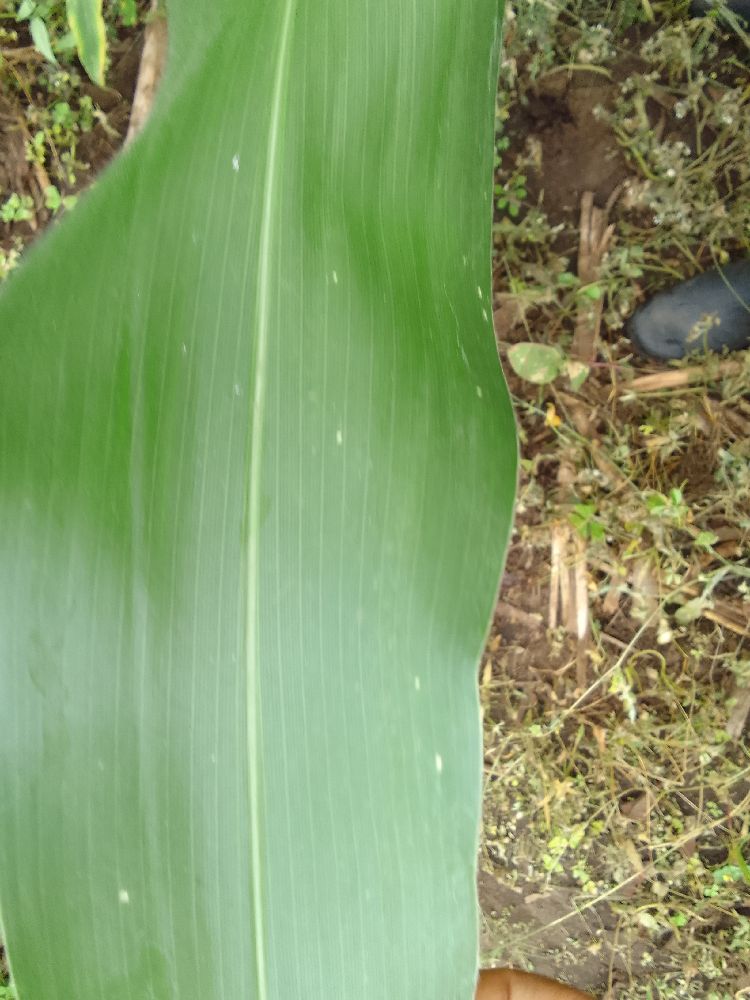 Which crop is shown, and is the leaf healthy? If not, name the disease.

maize, healthy
